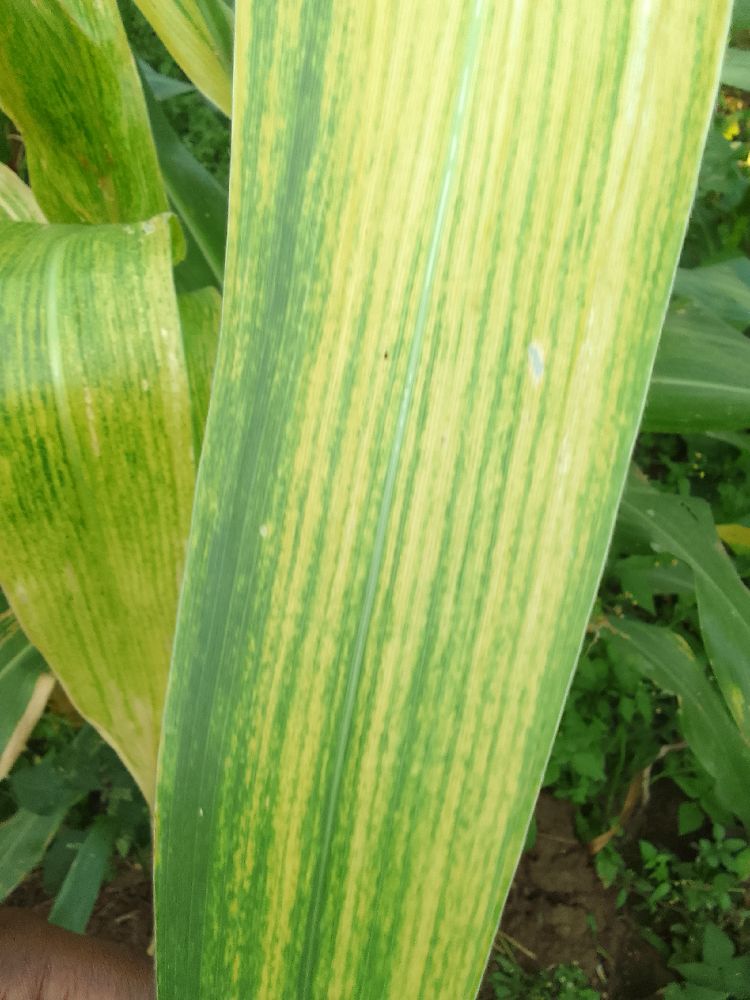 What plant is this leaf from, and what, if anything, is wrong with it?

maize, maize lethal necrosis
